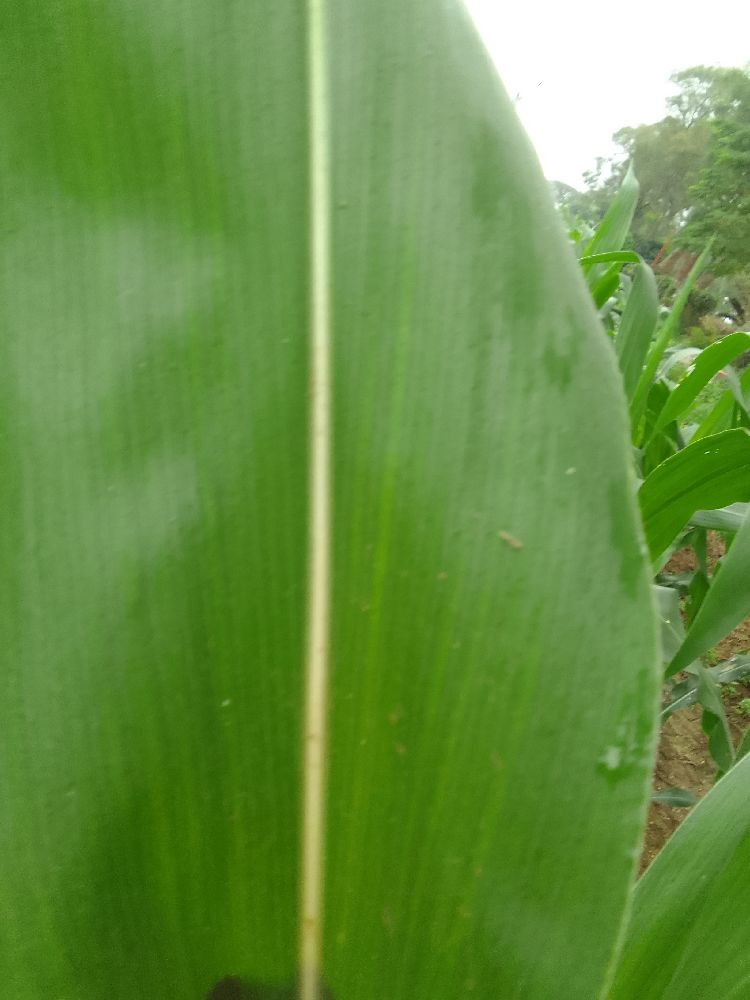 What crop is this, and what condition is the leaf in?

maize, healthy
